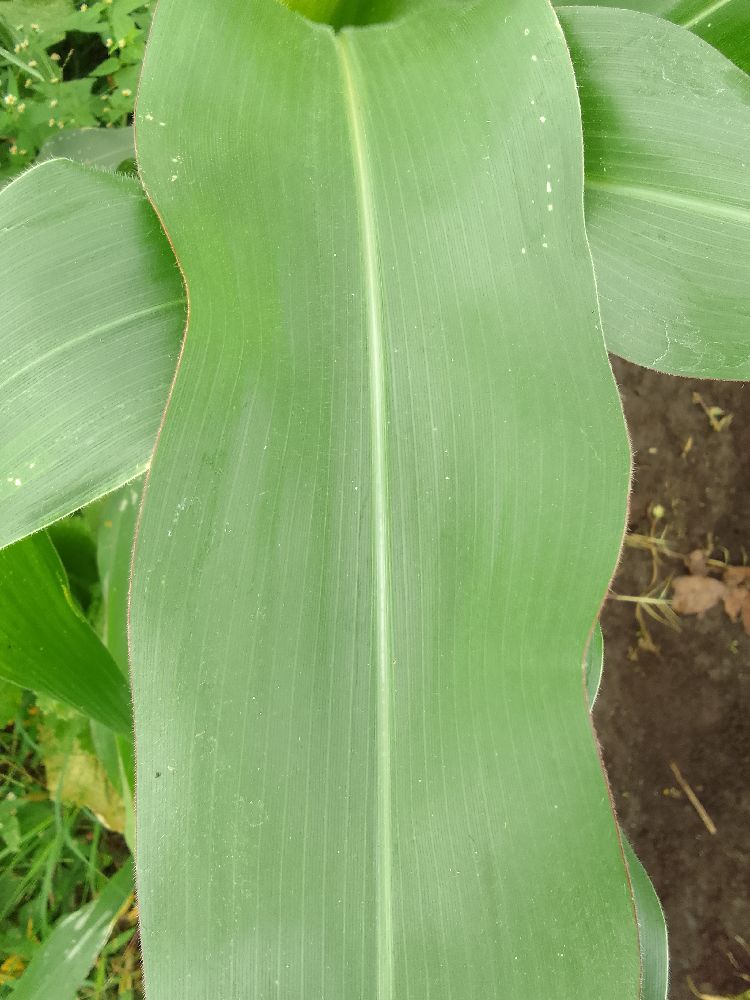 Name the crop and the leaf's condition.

maize, healthy
